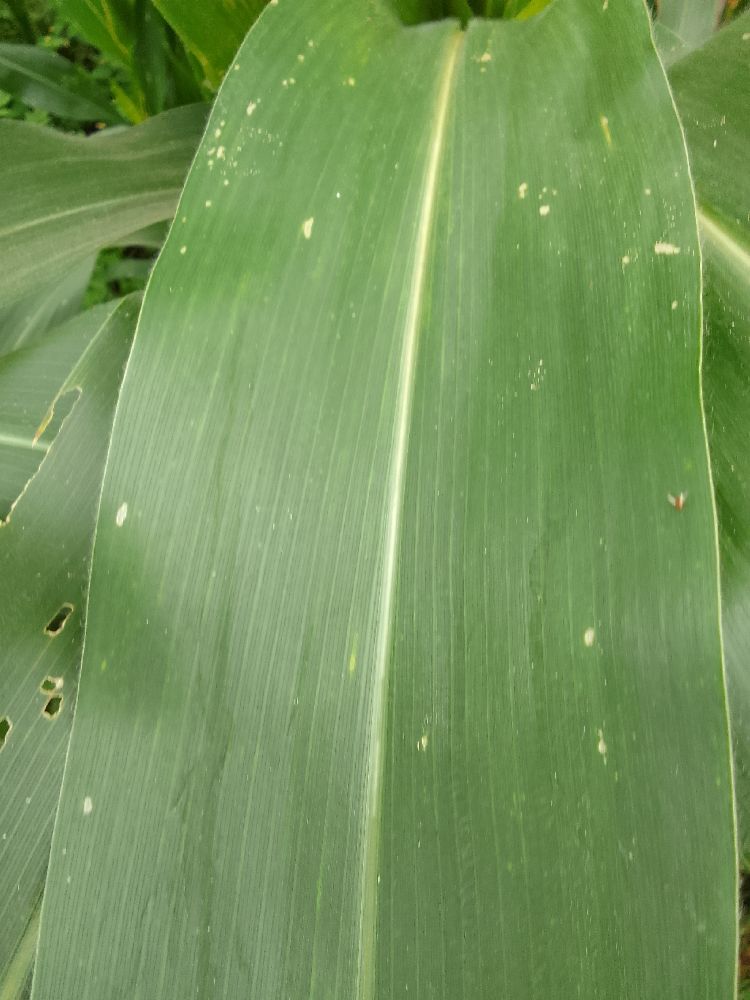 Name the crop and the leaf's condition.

maize, healthy
